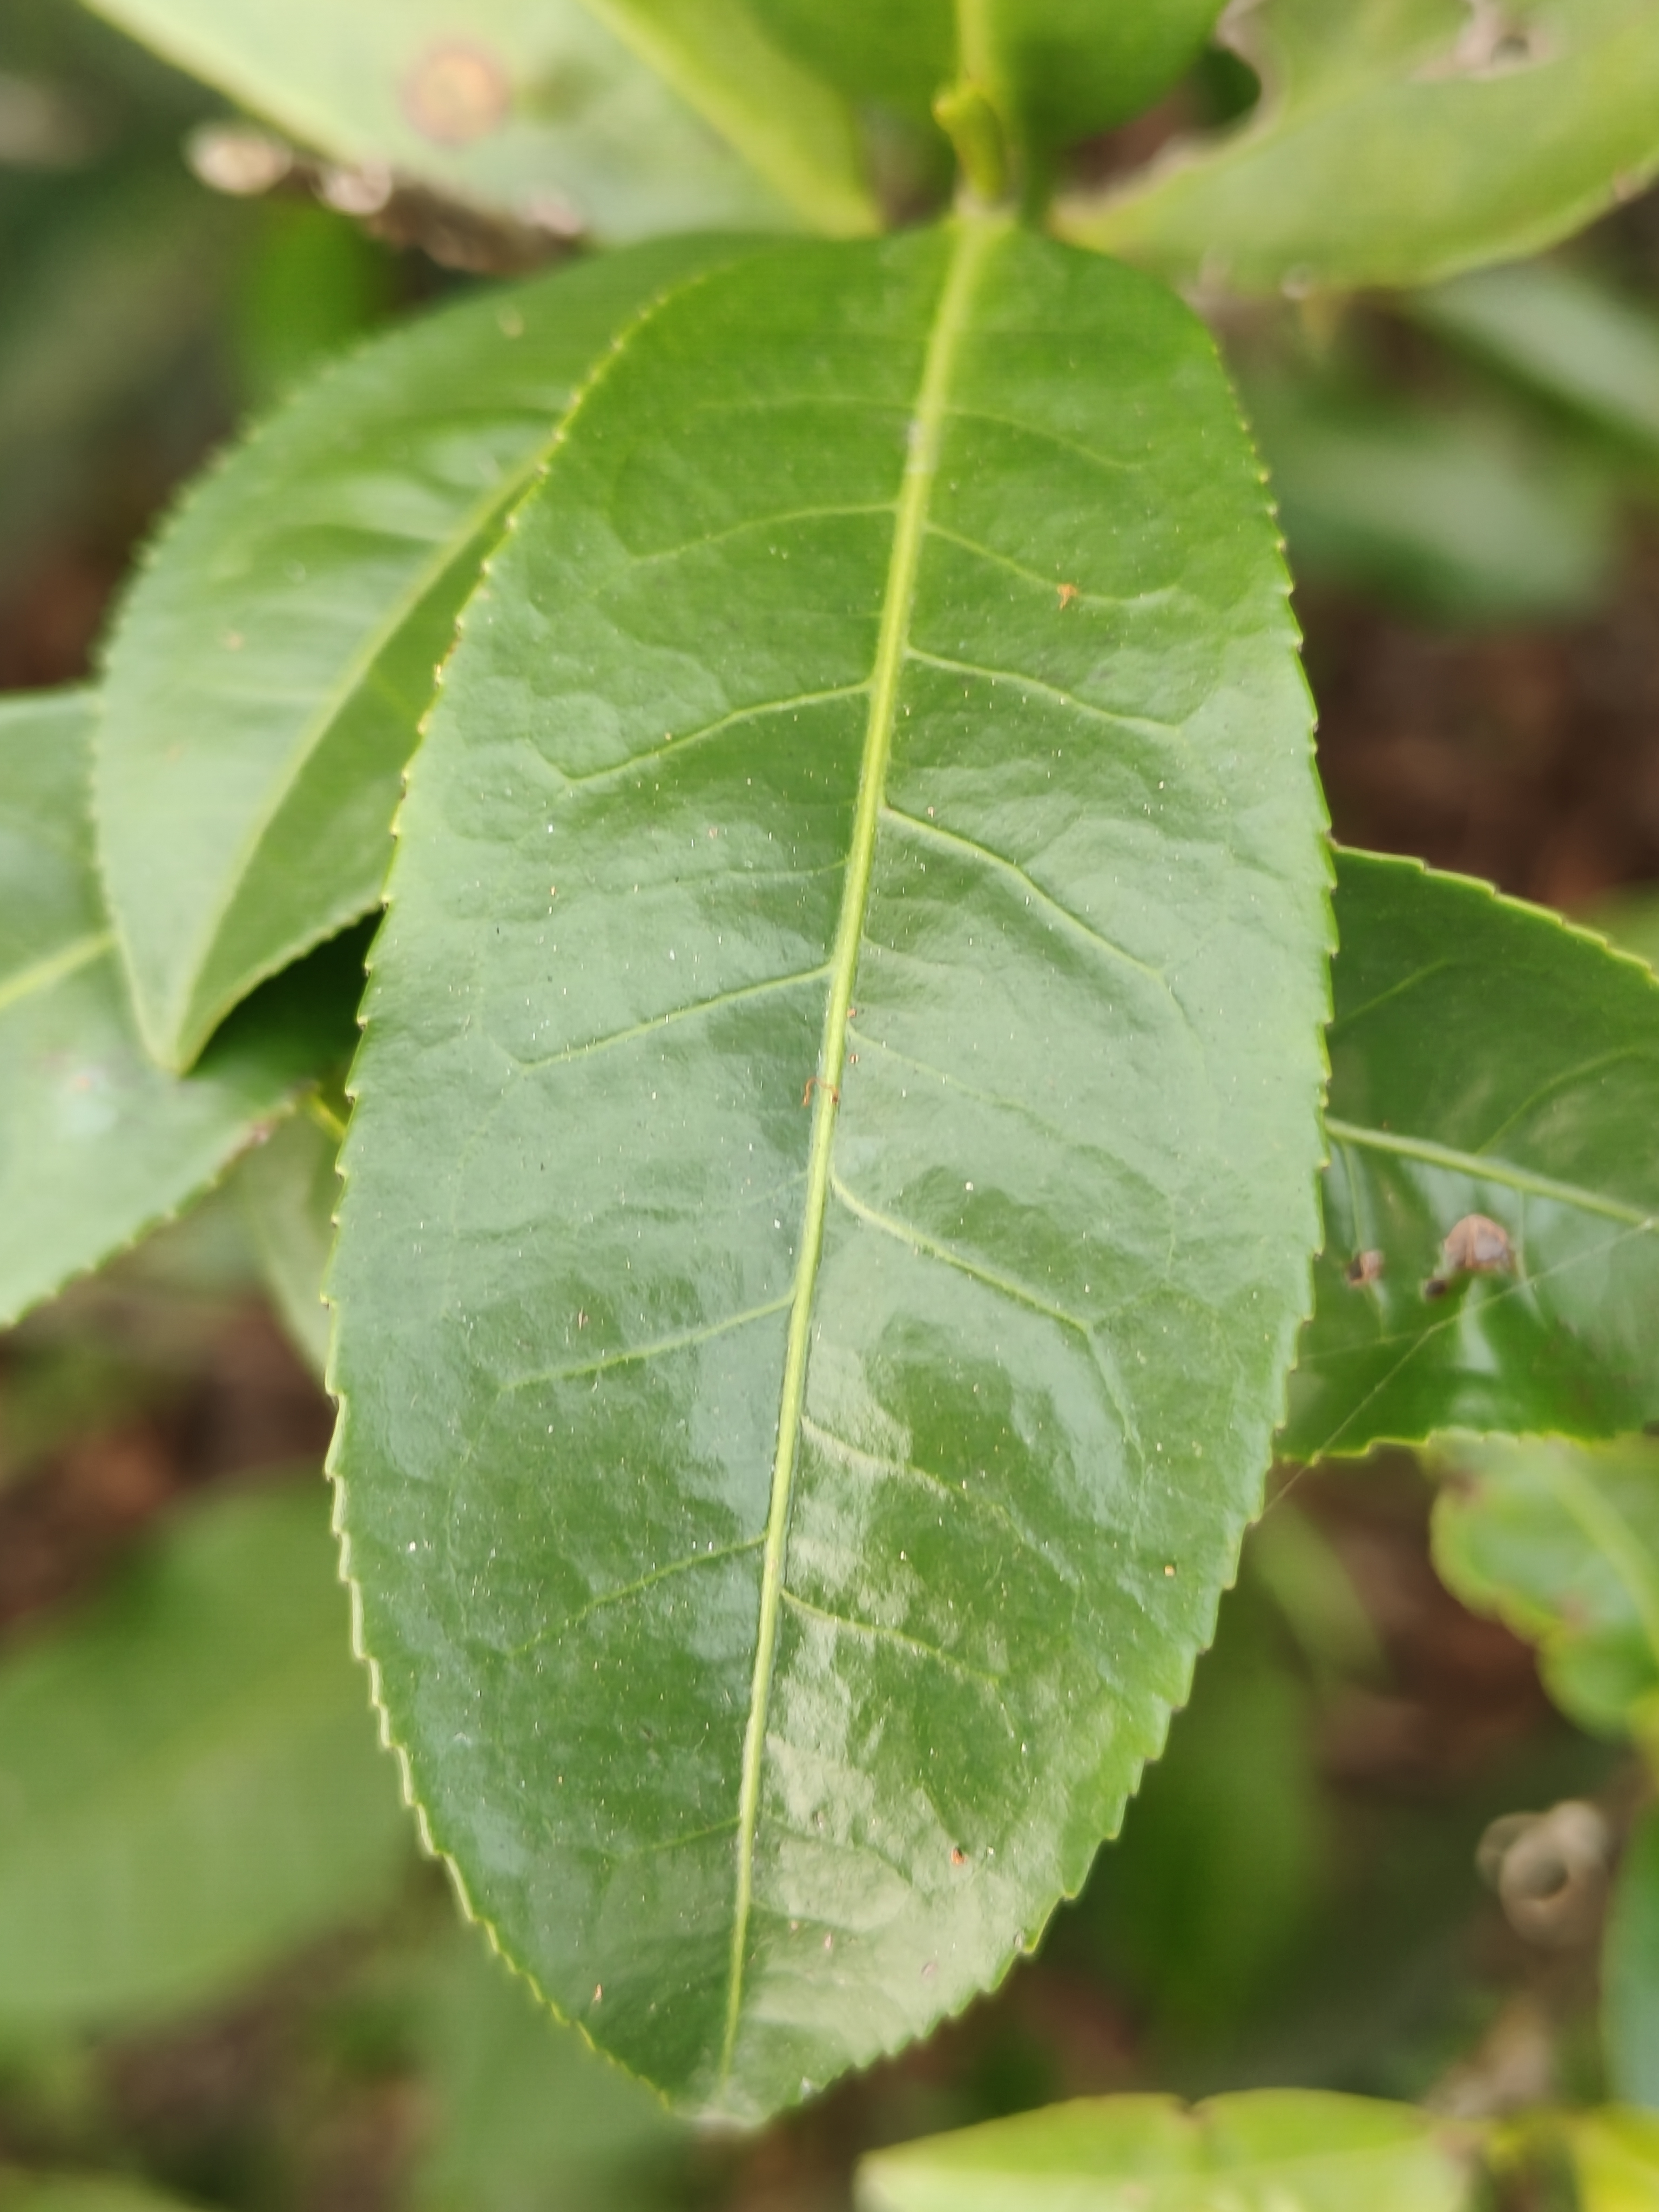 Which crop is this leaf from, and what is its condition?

tea, healthy leaf
